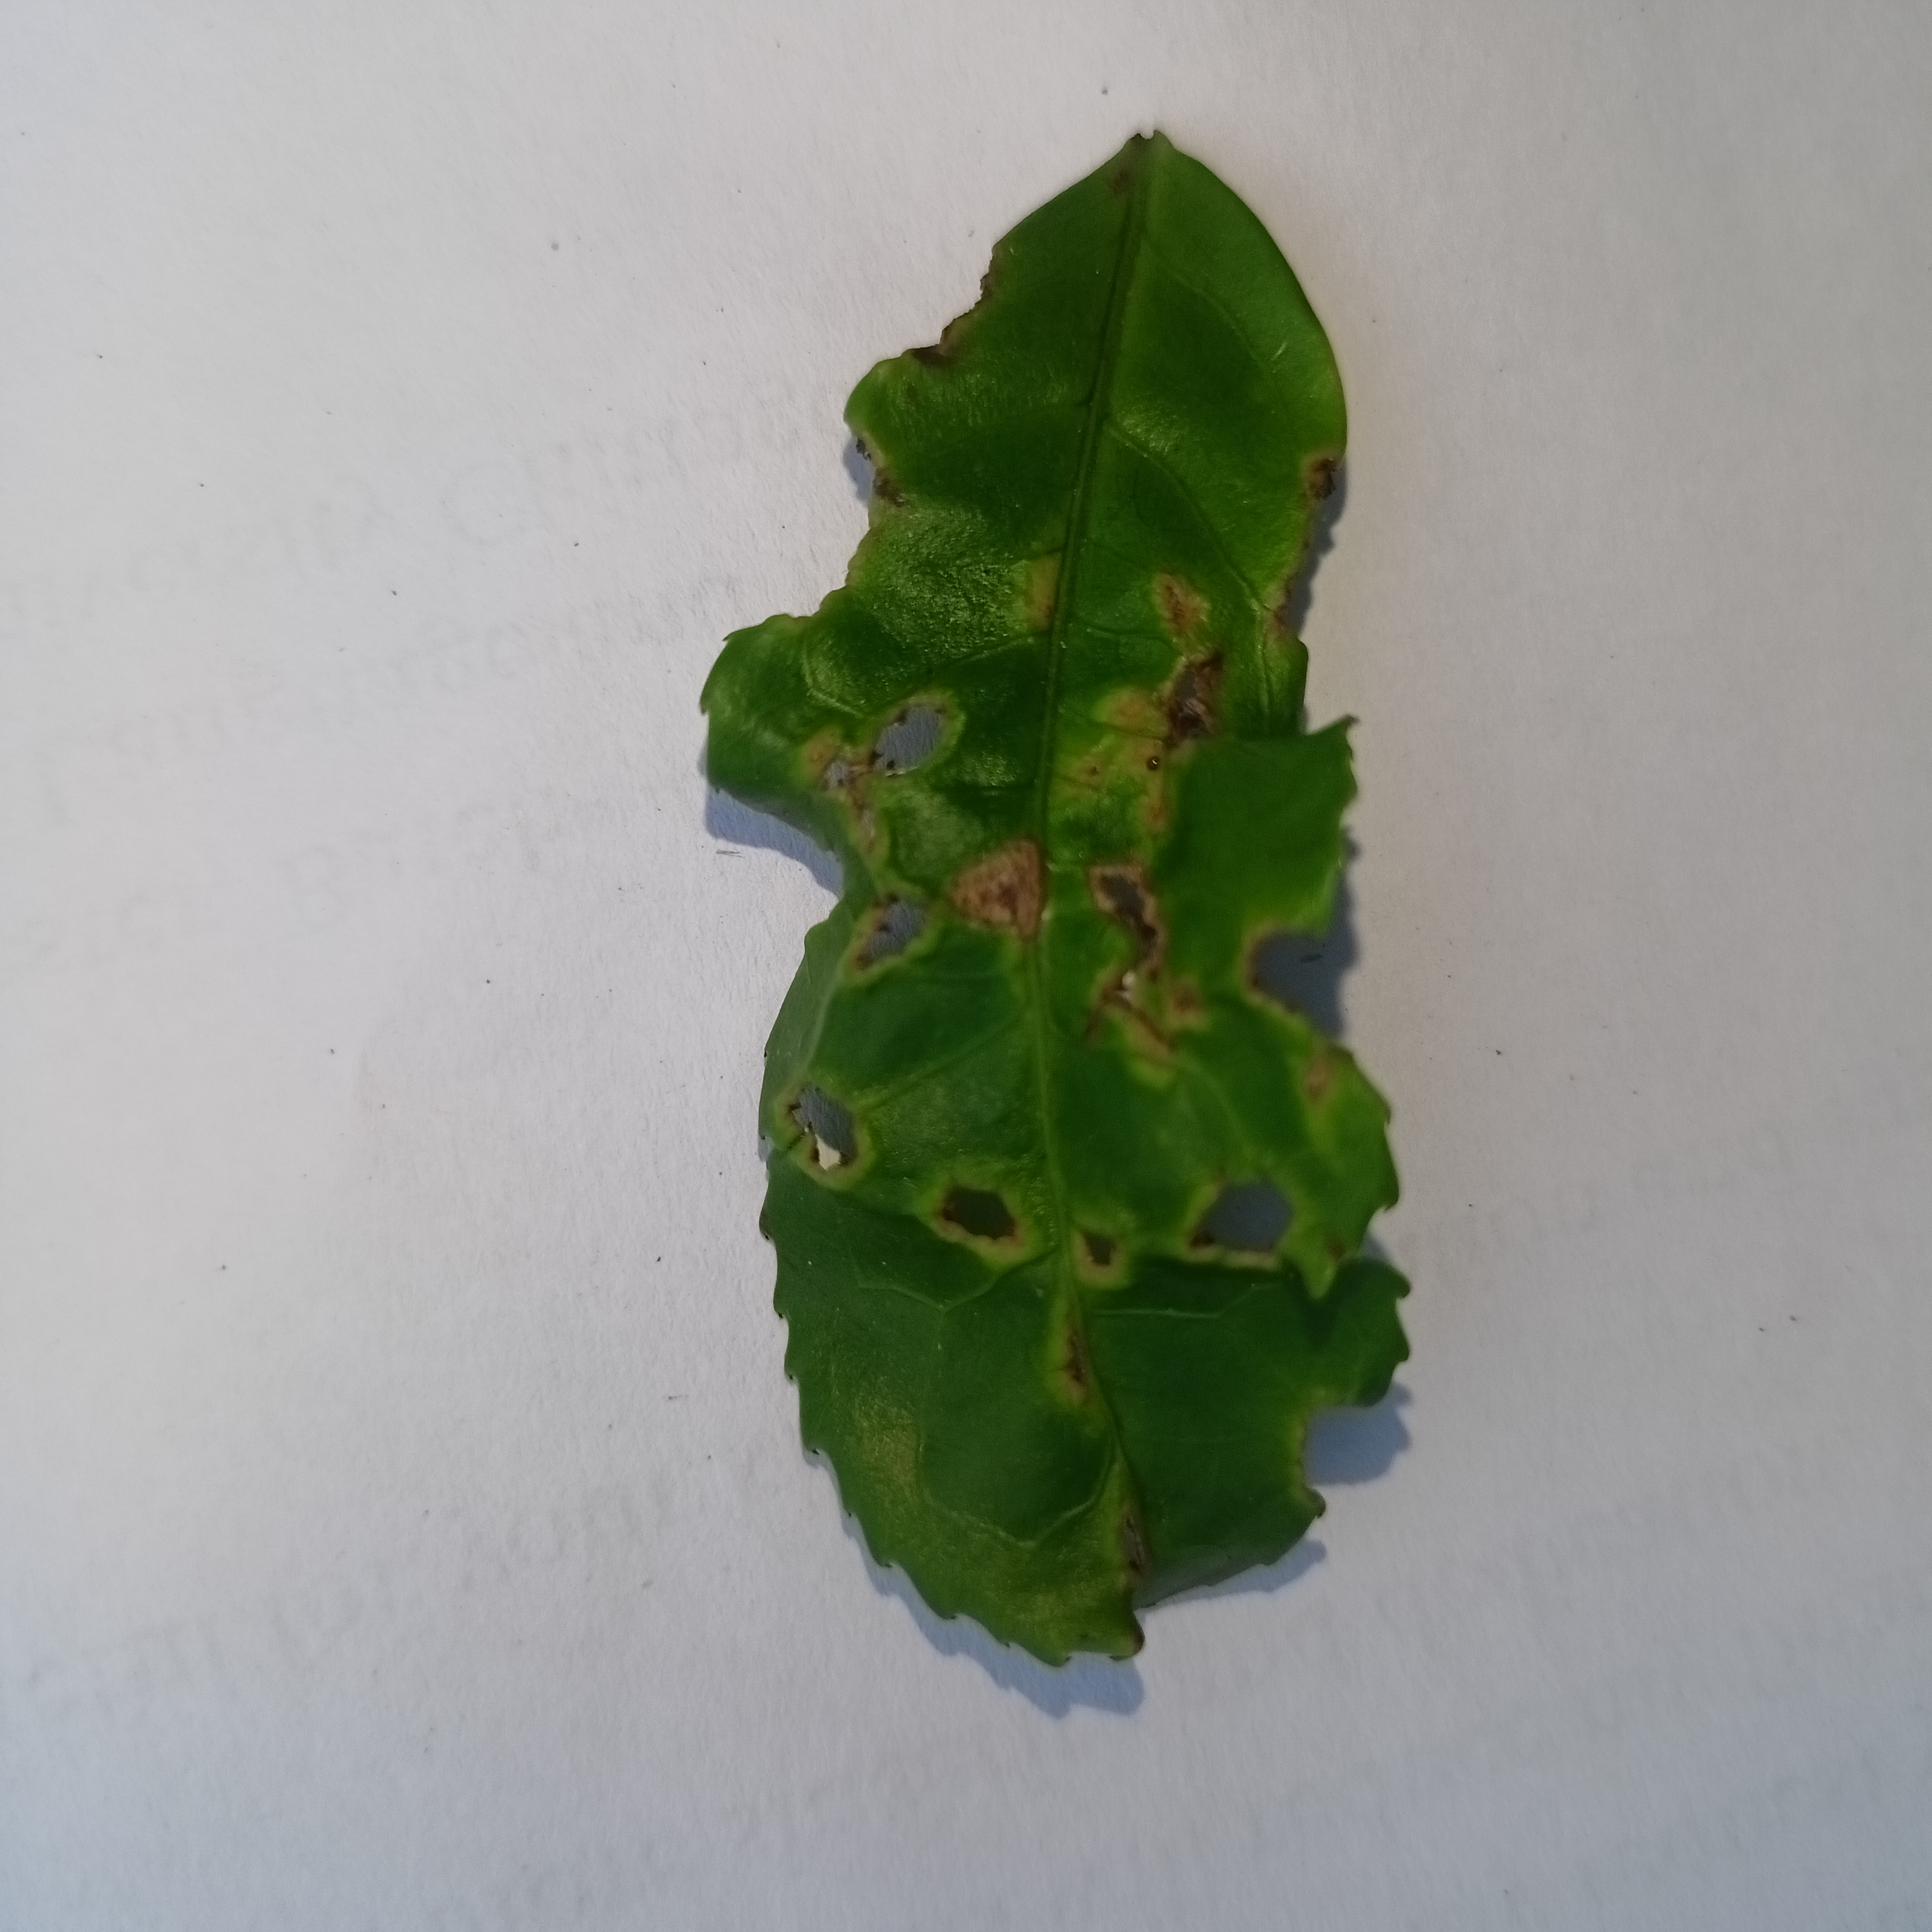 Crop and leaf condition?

tea, helopeltis
